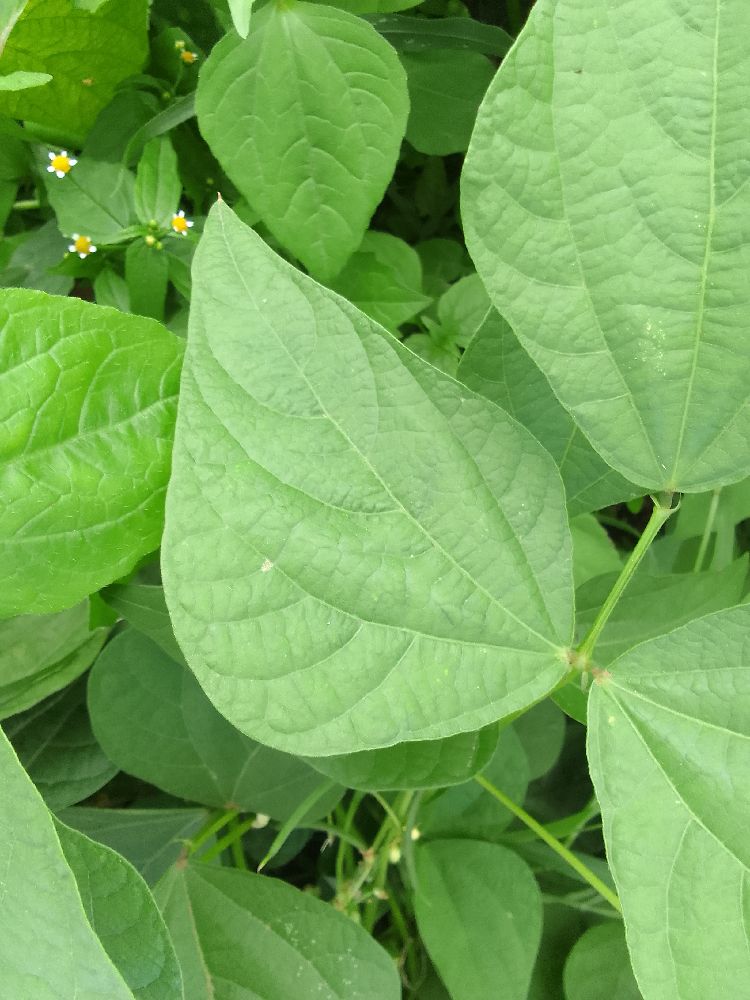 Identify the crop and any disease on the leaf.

common bean, healthy
